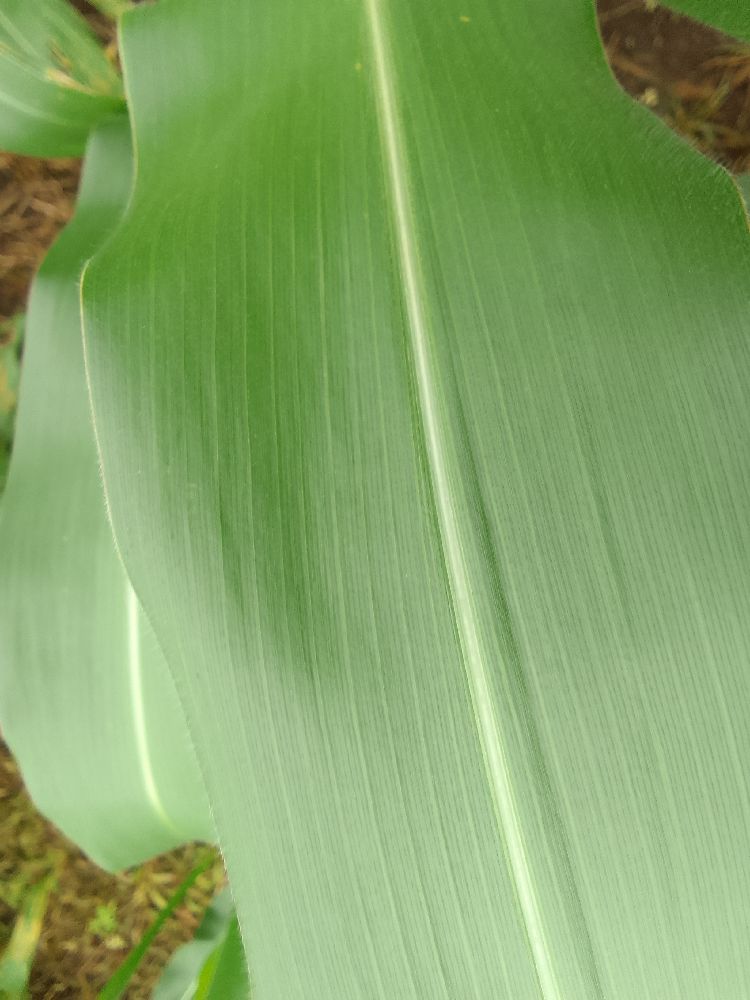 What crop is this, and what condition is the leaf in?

maize, healthy
